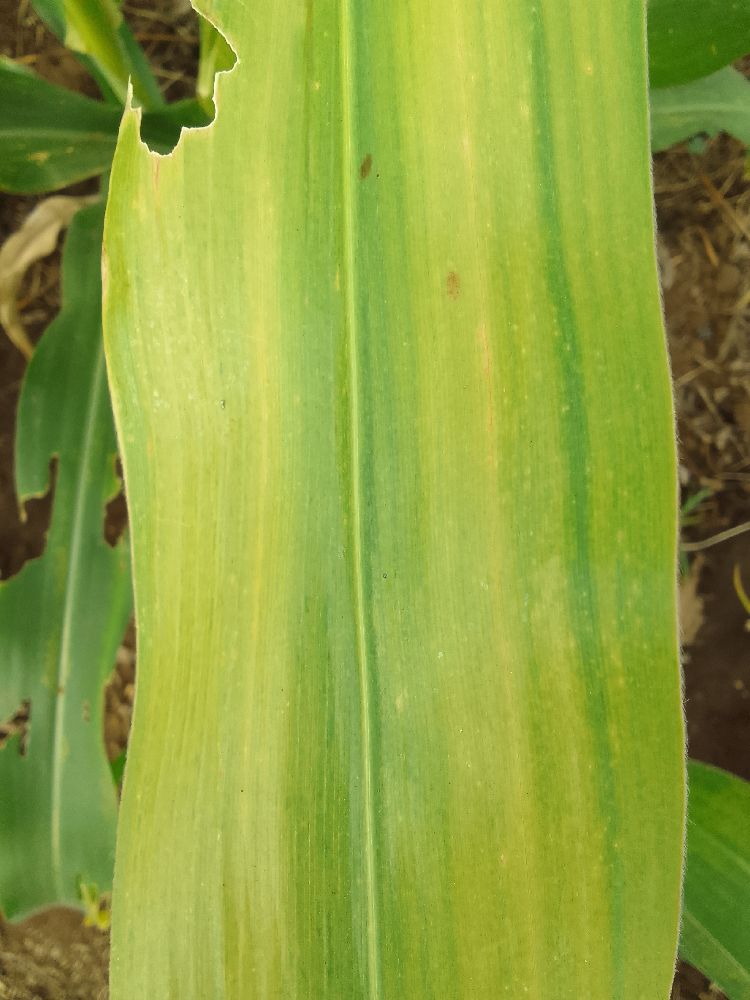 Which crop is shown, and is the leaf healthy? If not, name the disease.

maize, maize lethal necrosis
